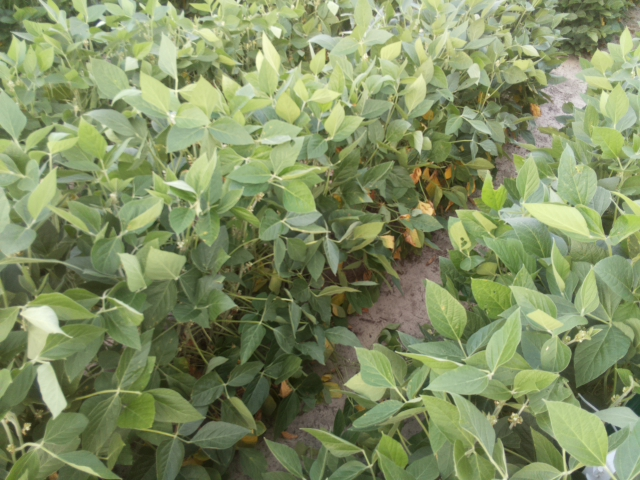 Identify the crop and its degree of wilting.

soybean, leaves with no wilting
